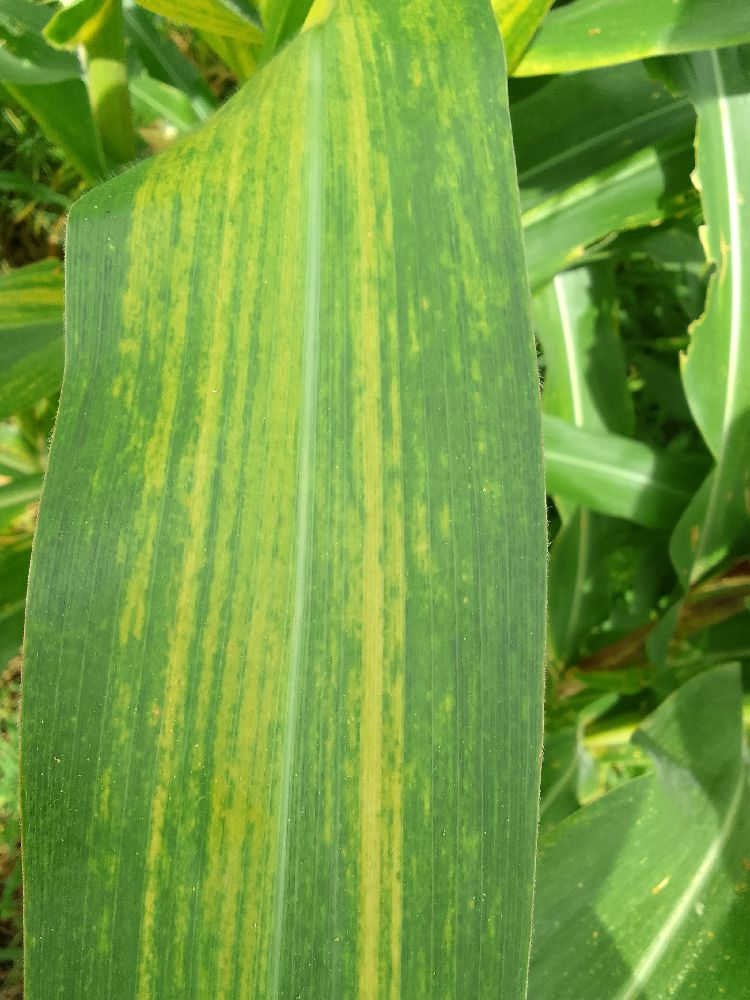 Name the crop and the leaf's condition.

maize, maize lethal necrosis
